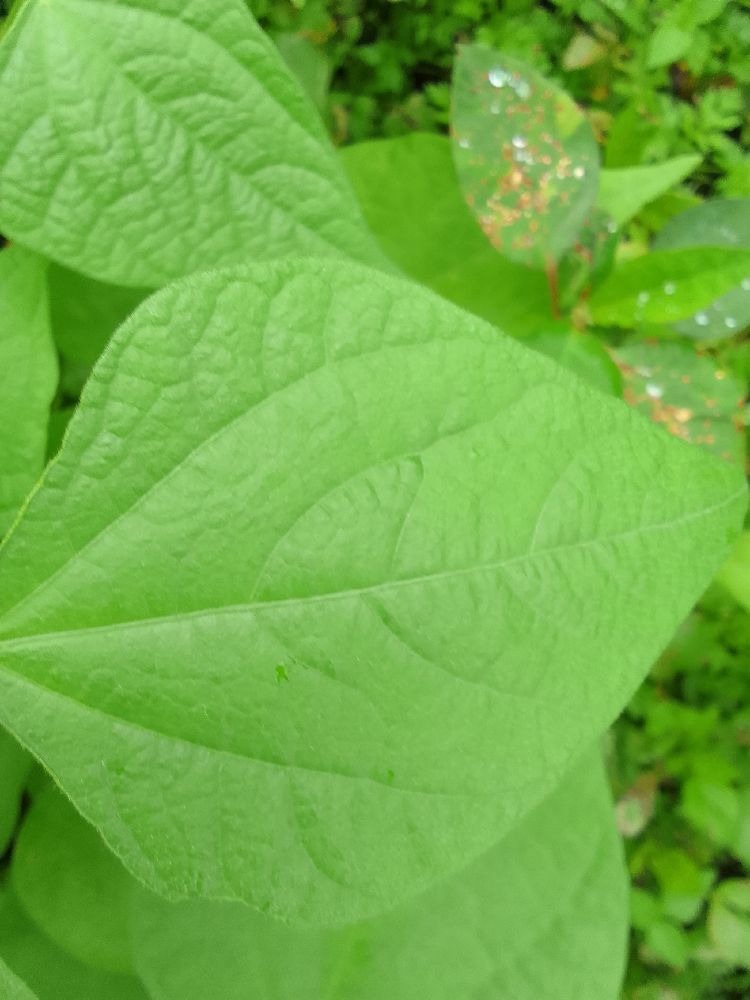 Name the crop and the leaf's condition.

common bean, healthy
